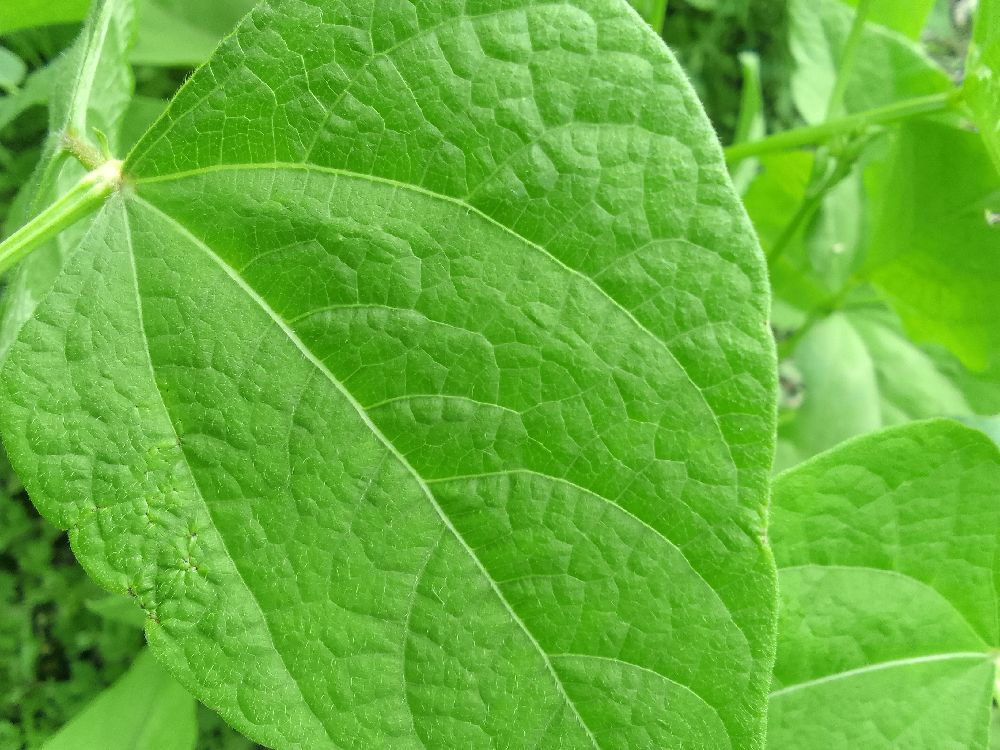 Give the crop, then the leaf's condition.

common bean, healthy
